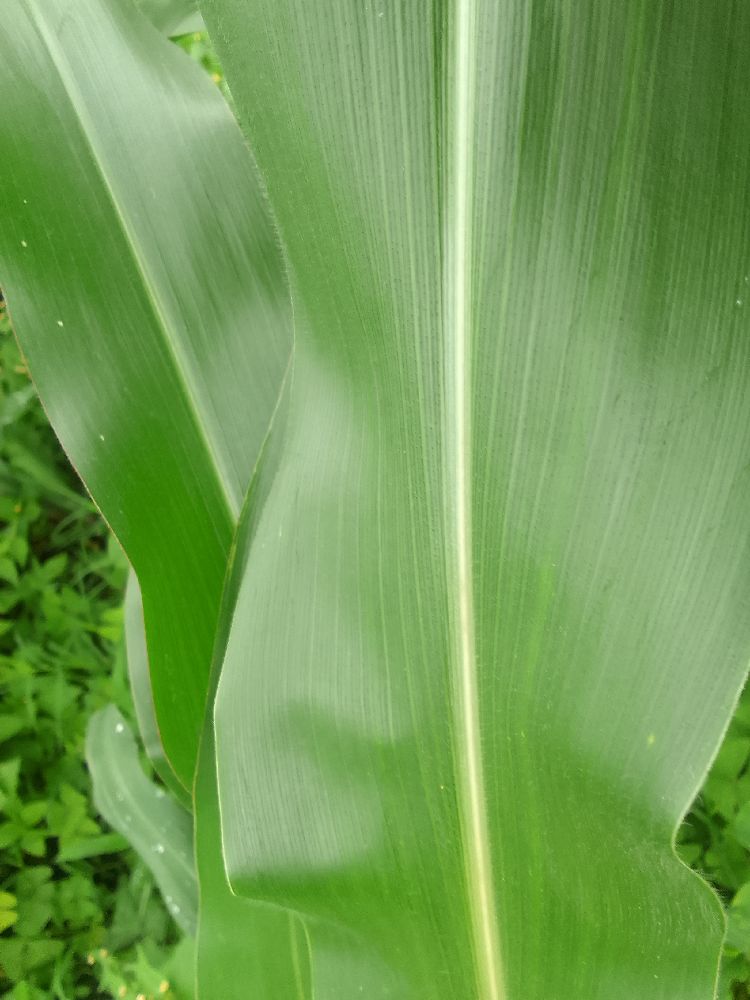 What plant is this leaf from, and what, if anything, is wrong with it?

maize, healthy
